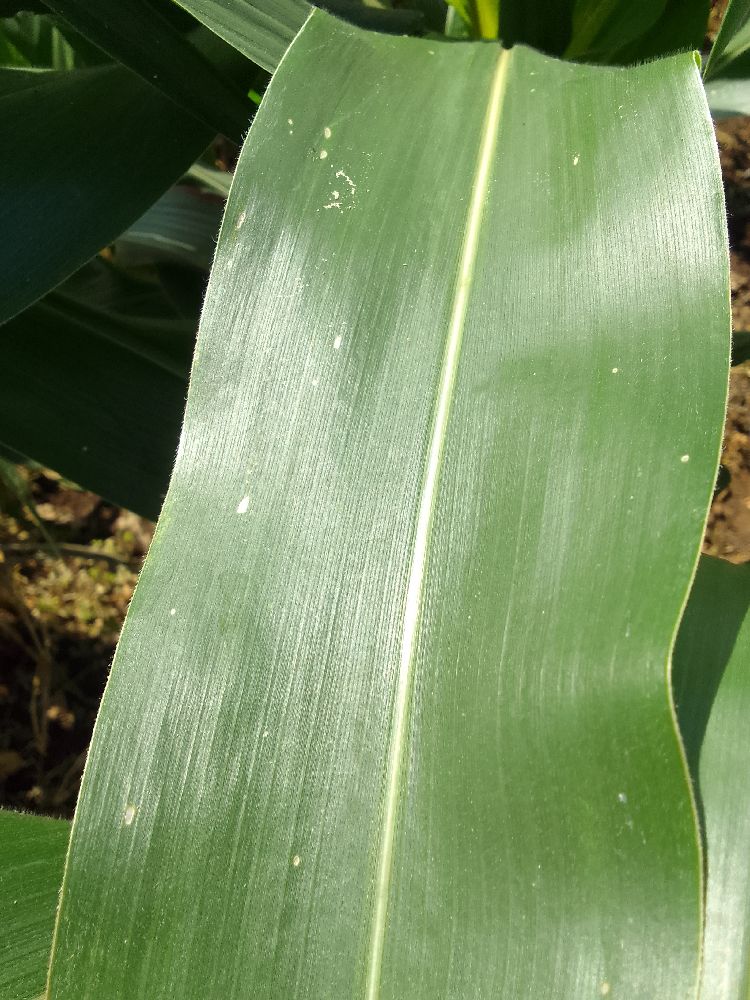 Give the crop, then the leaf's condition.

maize, healthy
